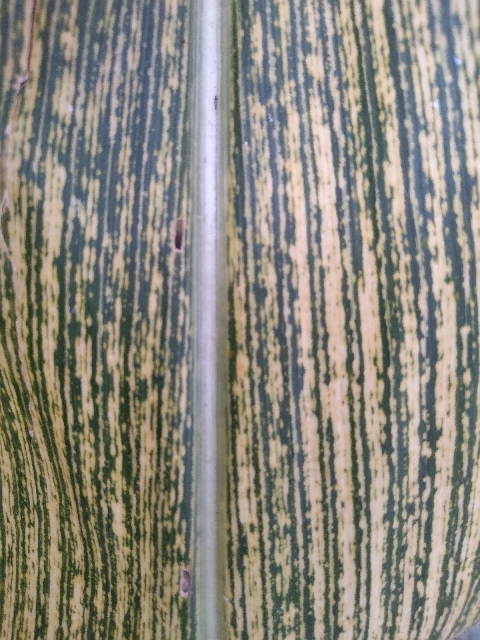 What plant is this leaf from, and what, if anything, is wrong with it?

maize, maize streak virus
